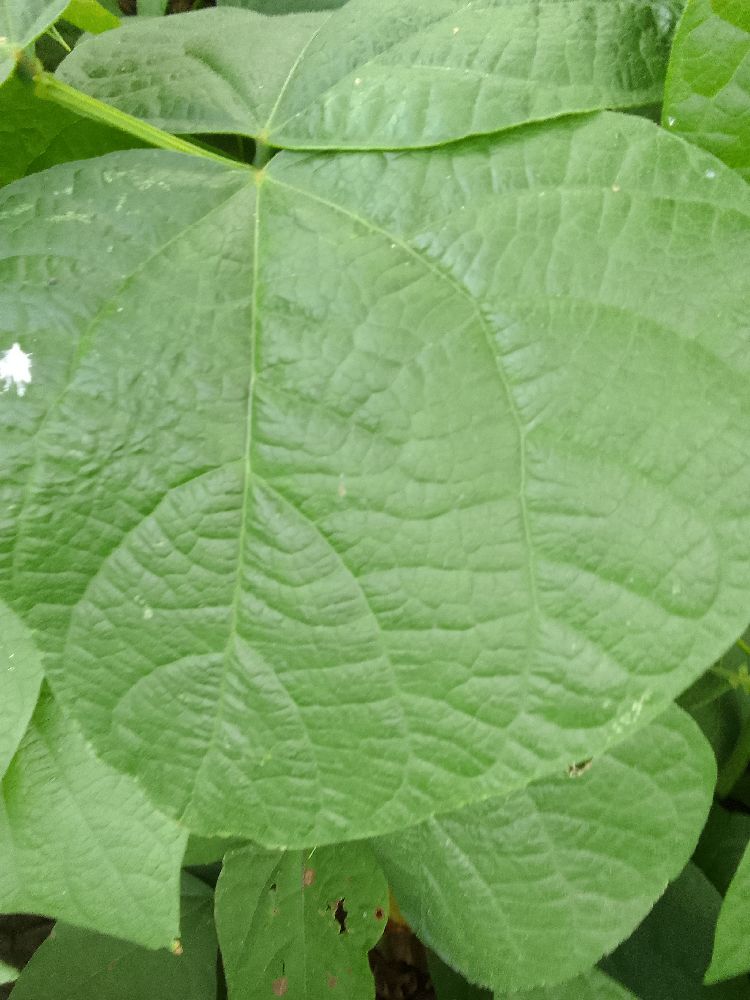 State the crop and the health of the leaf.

common bean, healthy
